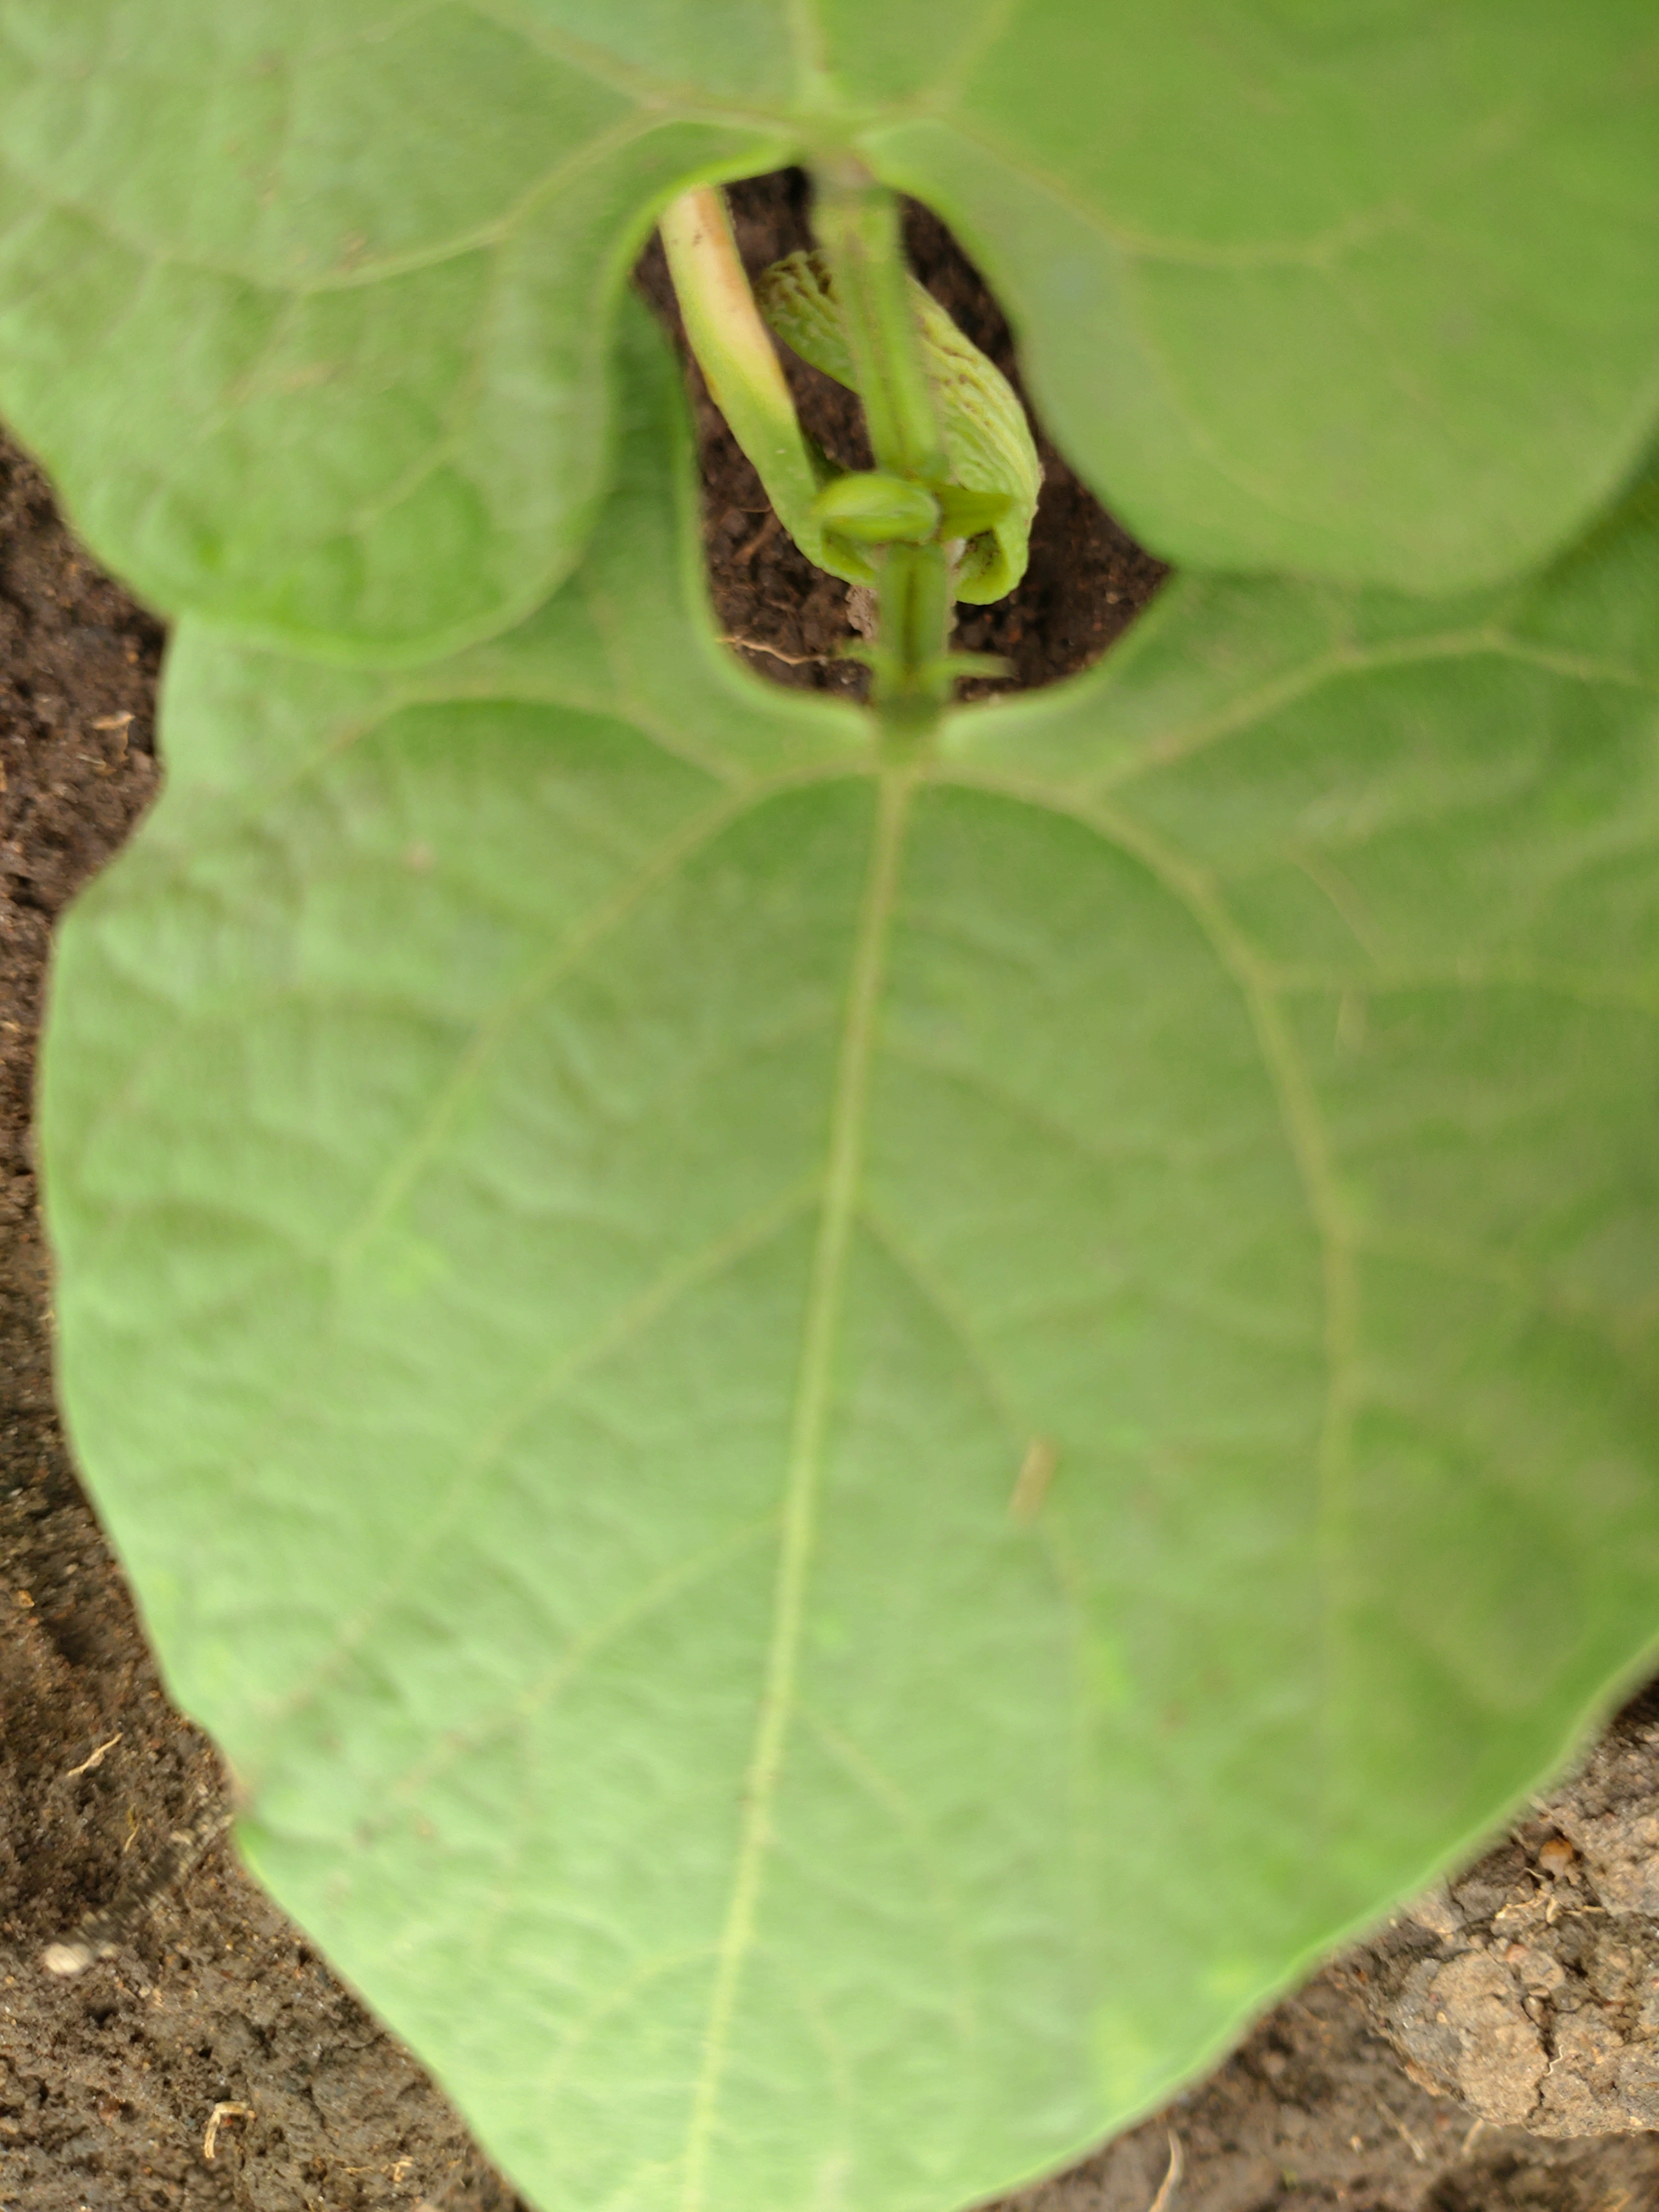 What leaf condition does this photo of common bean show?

healthy
